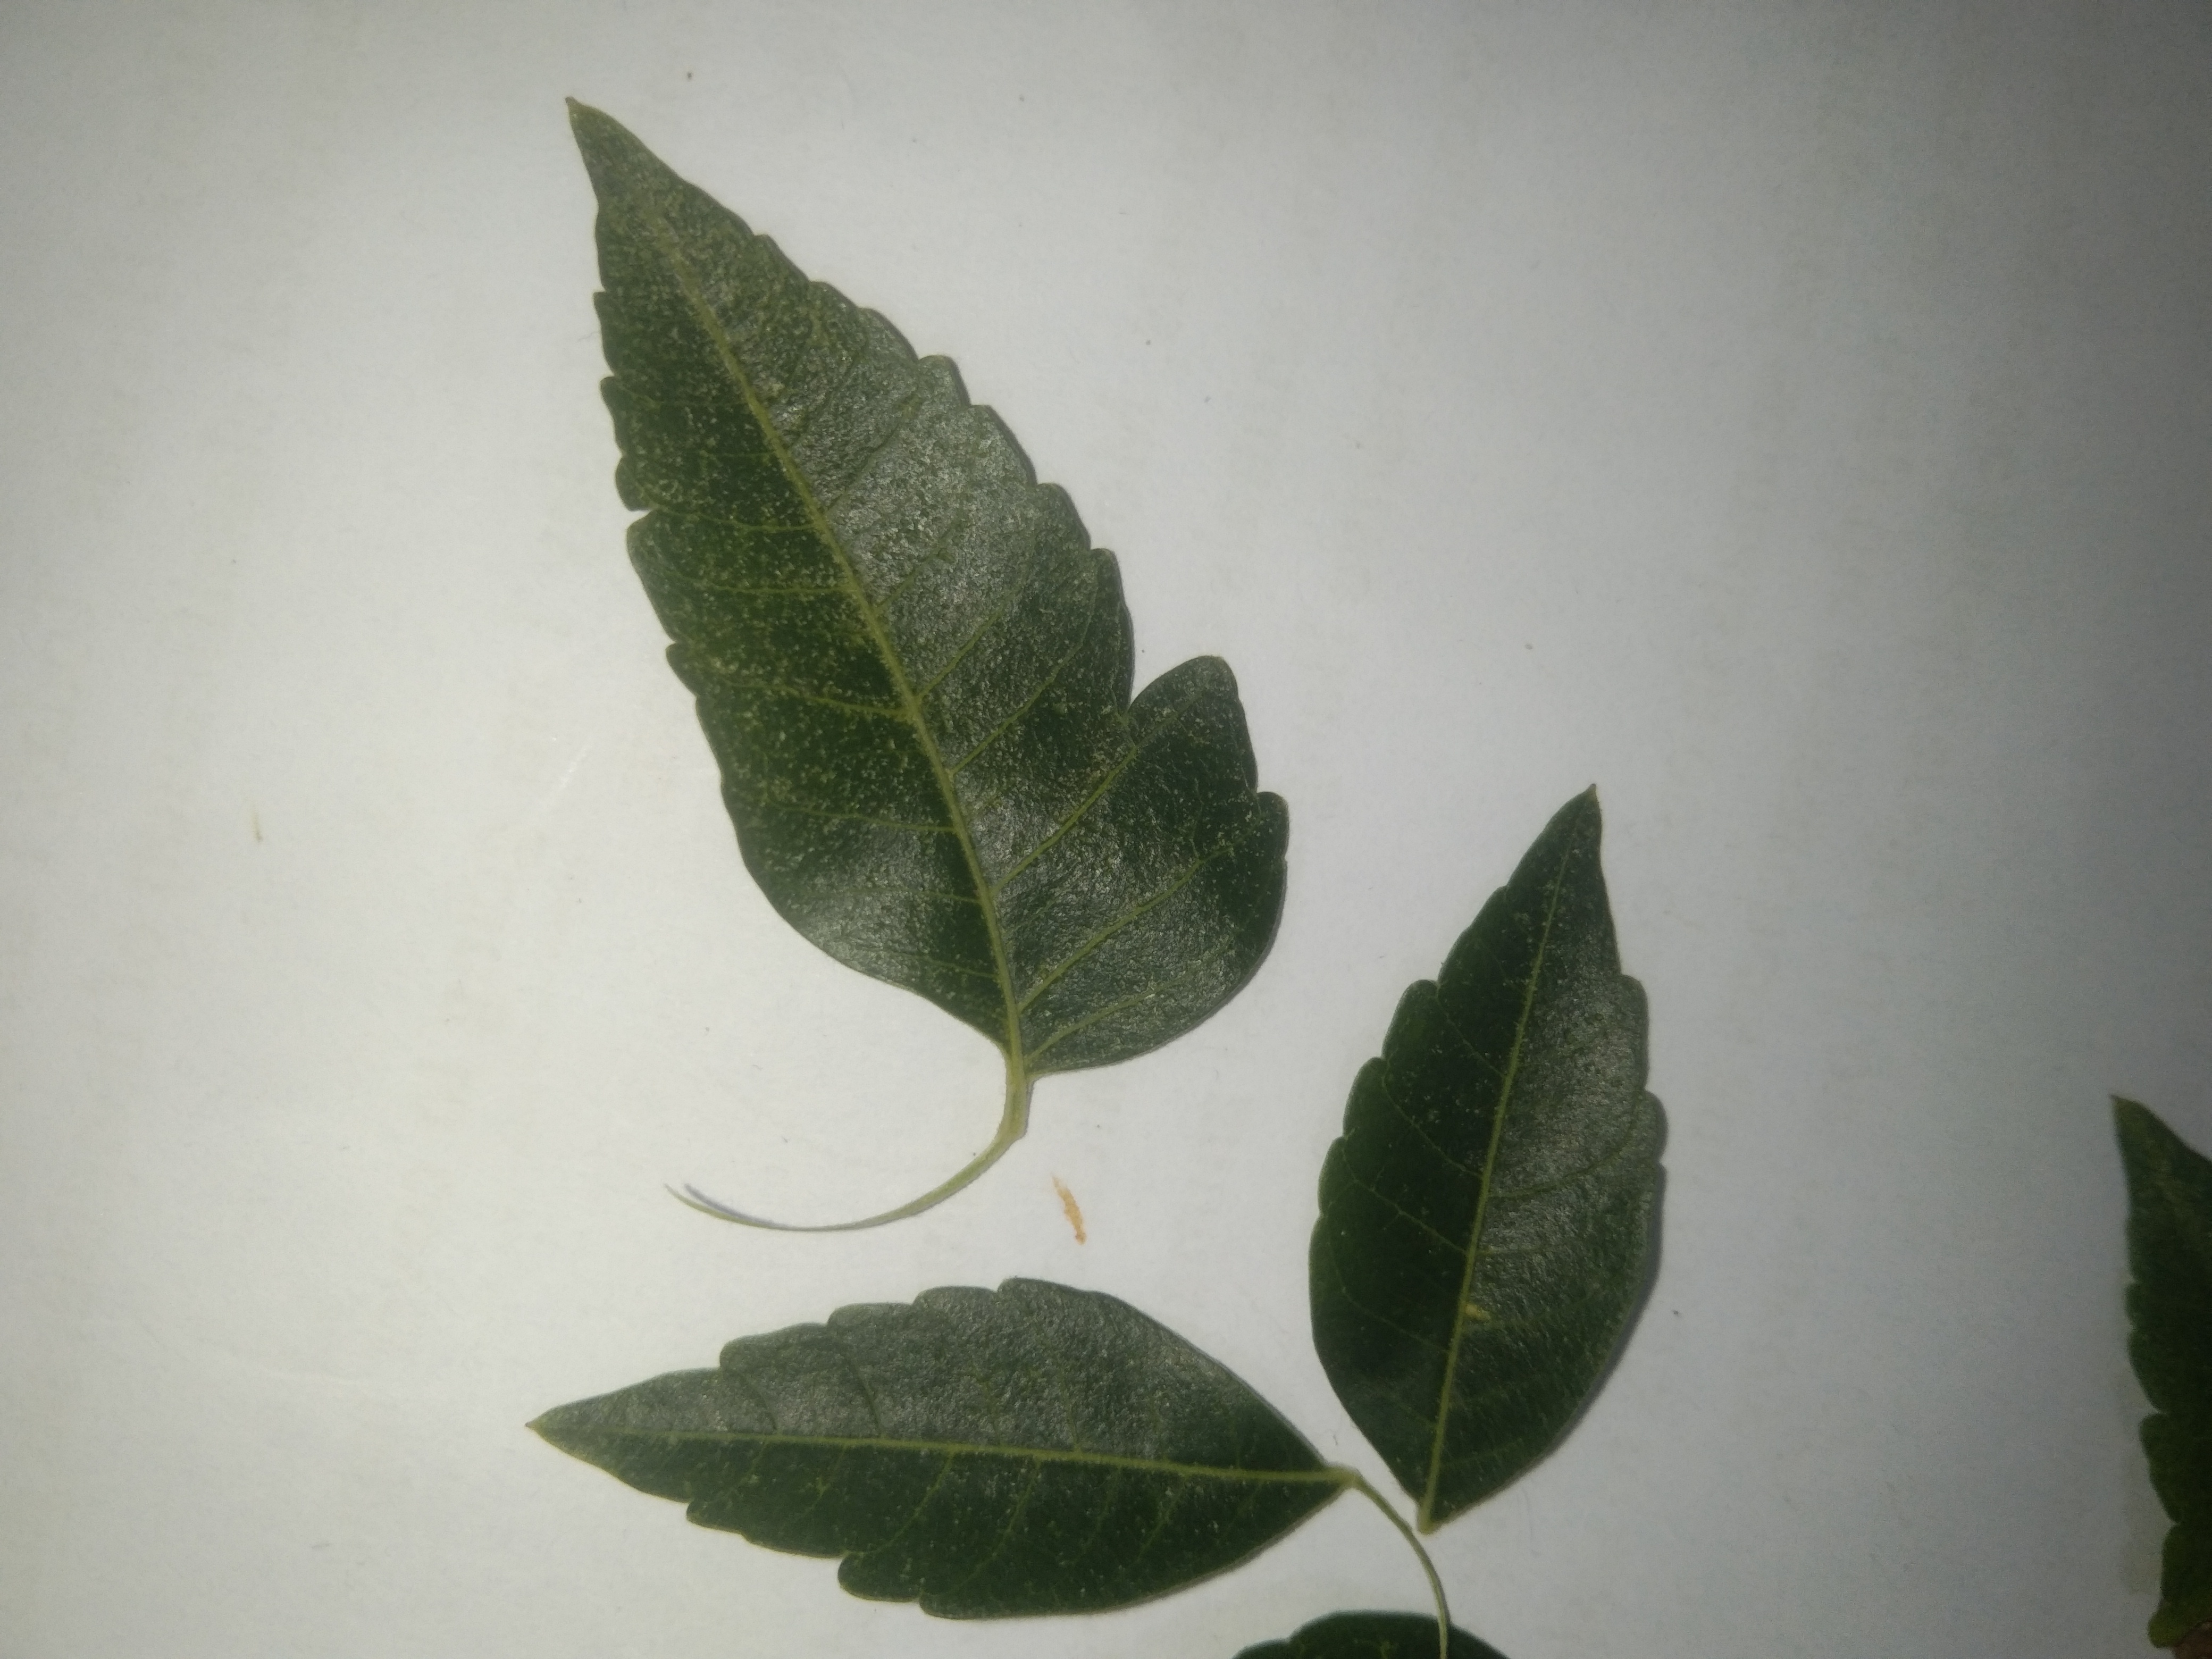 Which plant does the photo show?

neem
